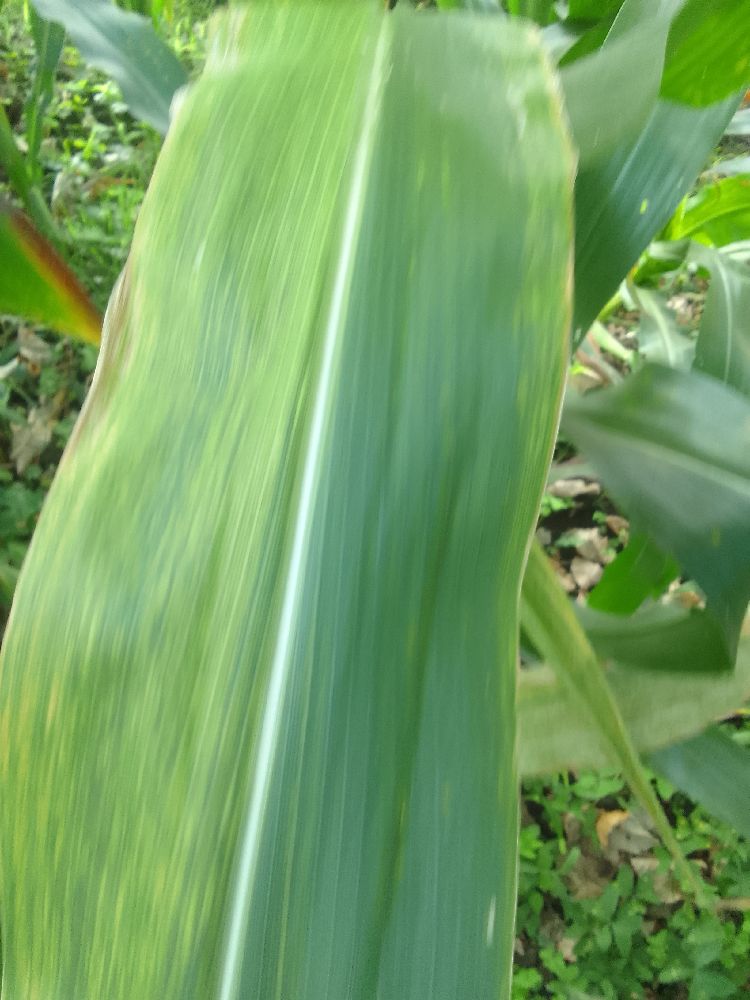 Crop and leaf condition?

maize, maize lethal necrosis
